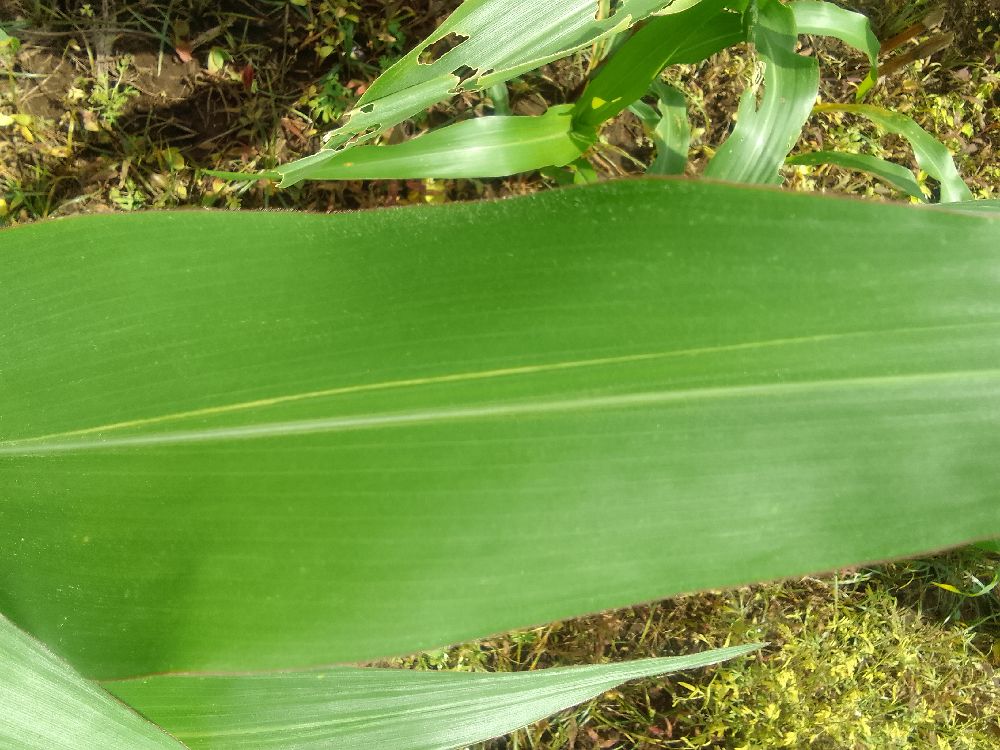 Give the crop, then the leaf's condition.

maize, healthy
